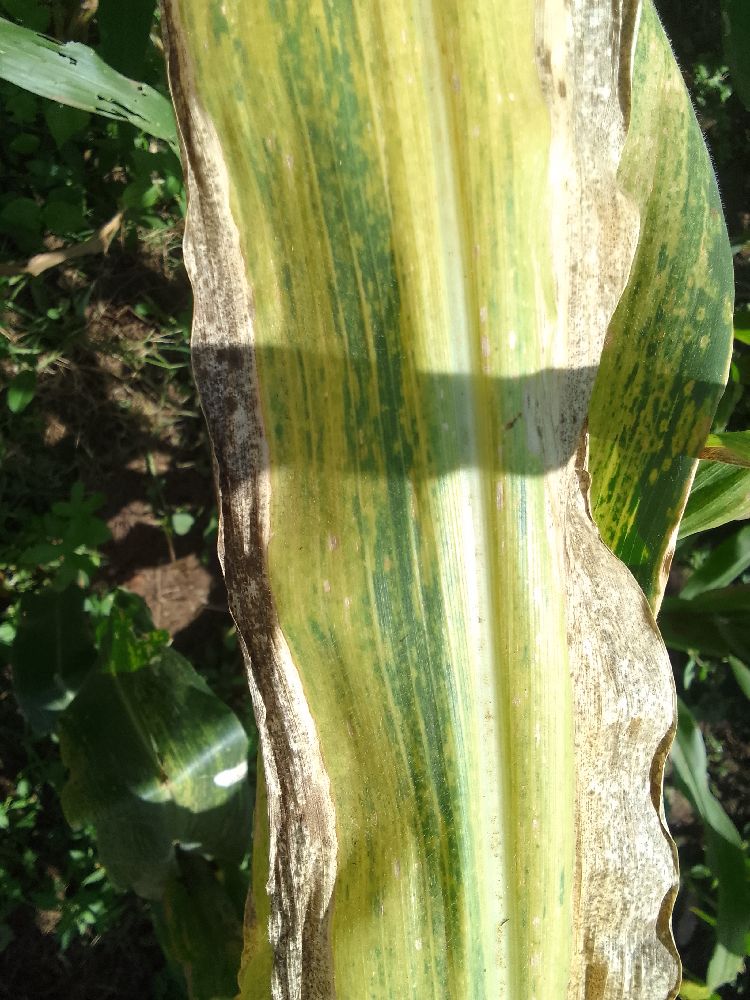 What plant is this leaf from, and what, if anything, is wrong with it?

maize, maize lethal necrosis
